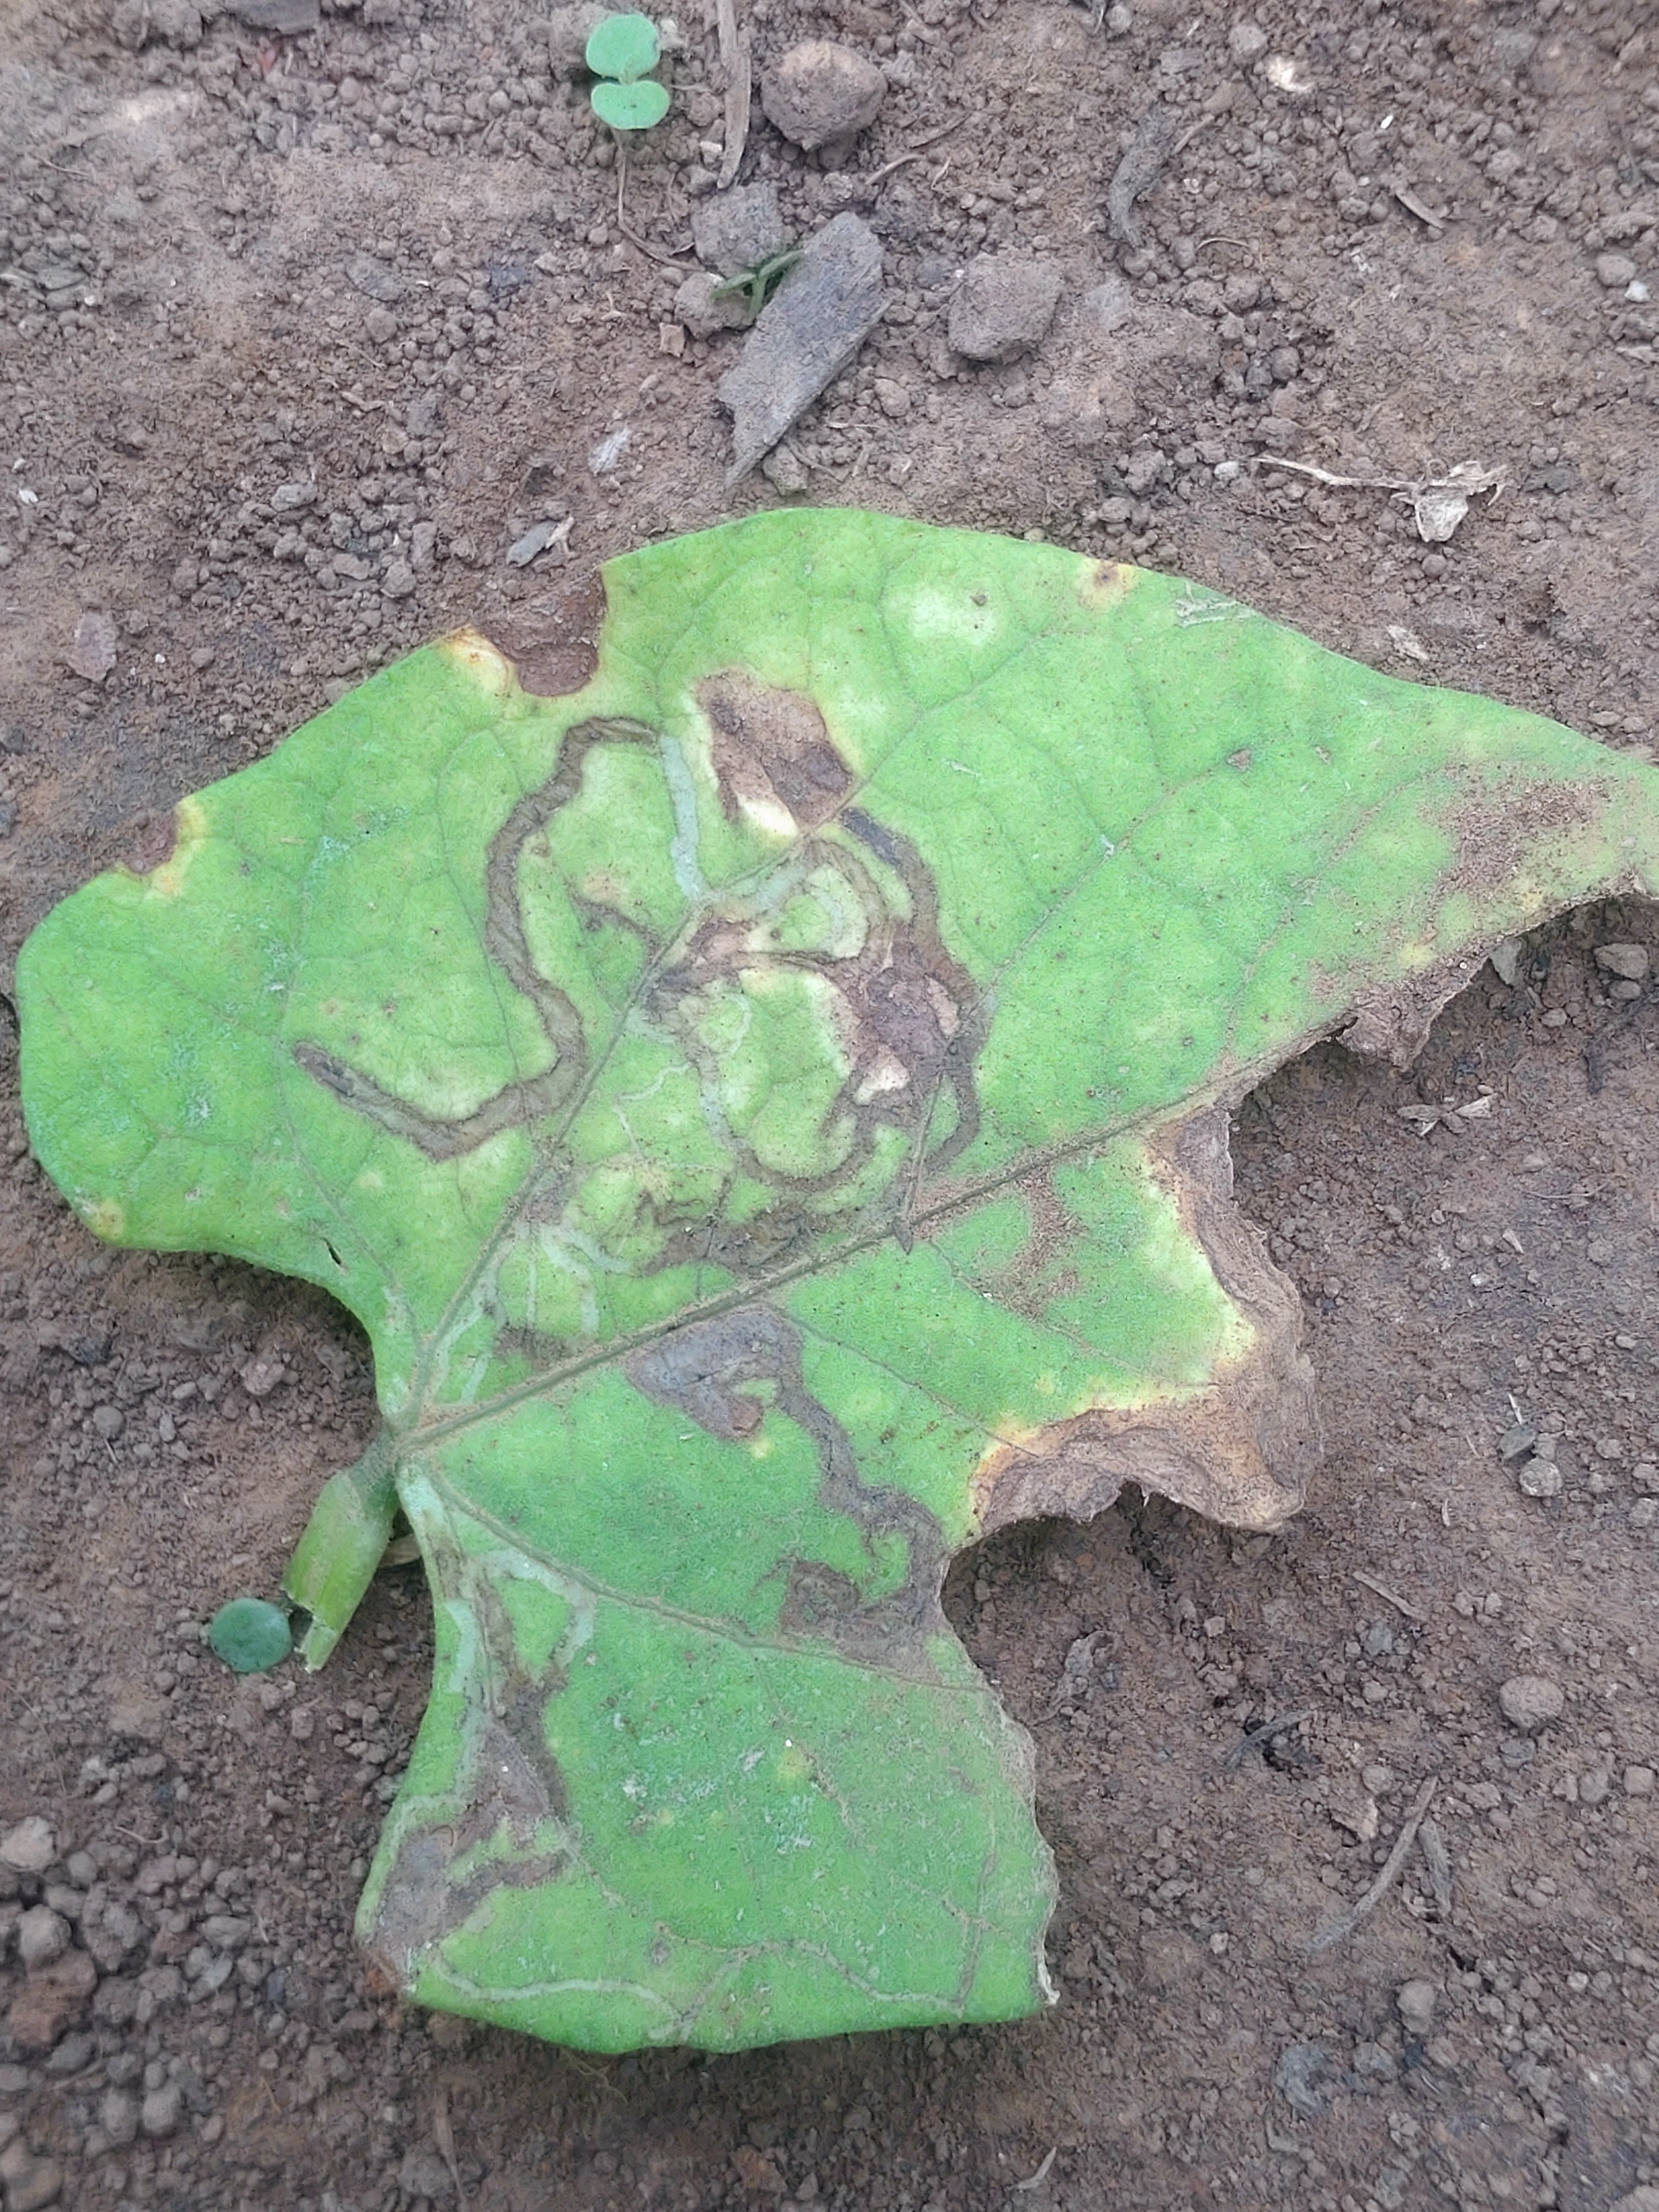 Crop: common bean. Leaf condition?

anthracnose
